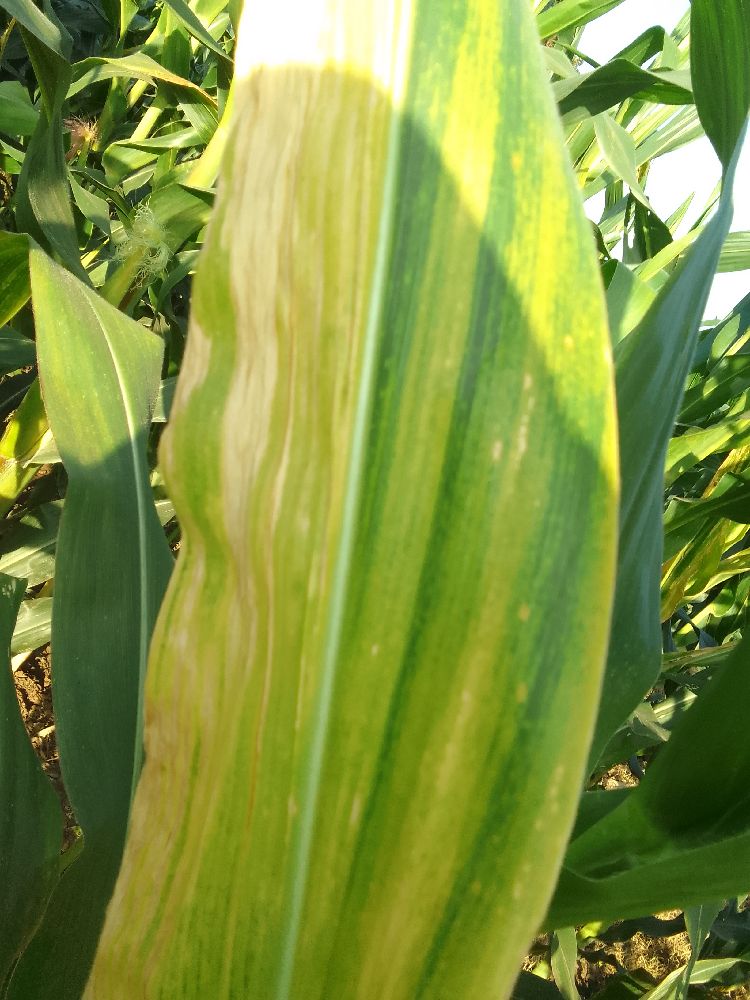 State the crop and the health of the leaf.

maize, maize lethal necrosis
